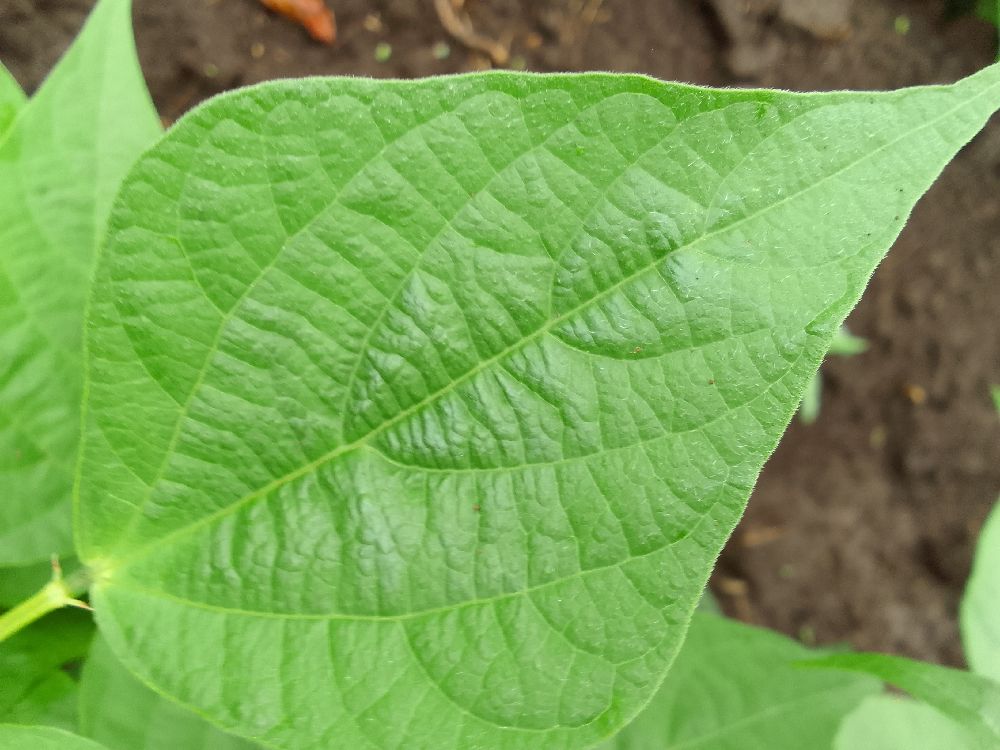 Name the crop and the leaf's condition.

common bean, healthy
